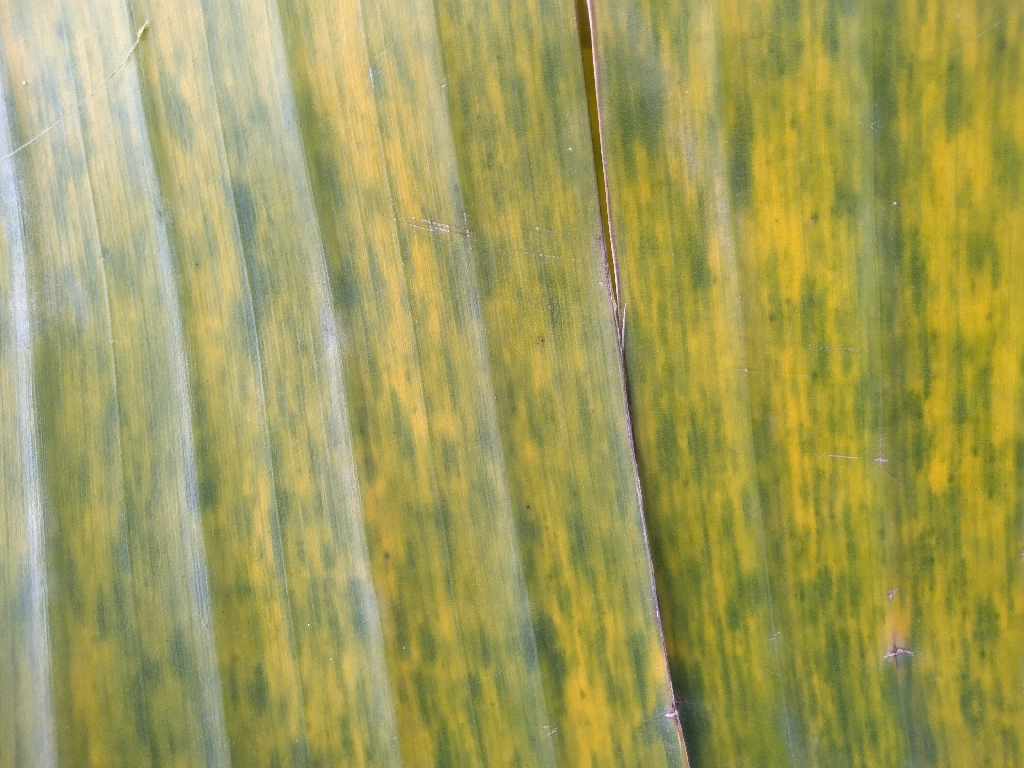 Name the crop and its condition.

banana, fusarium wilt race 1
